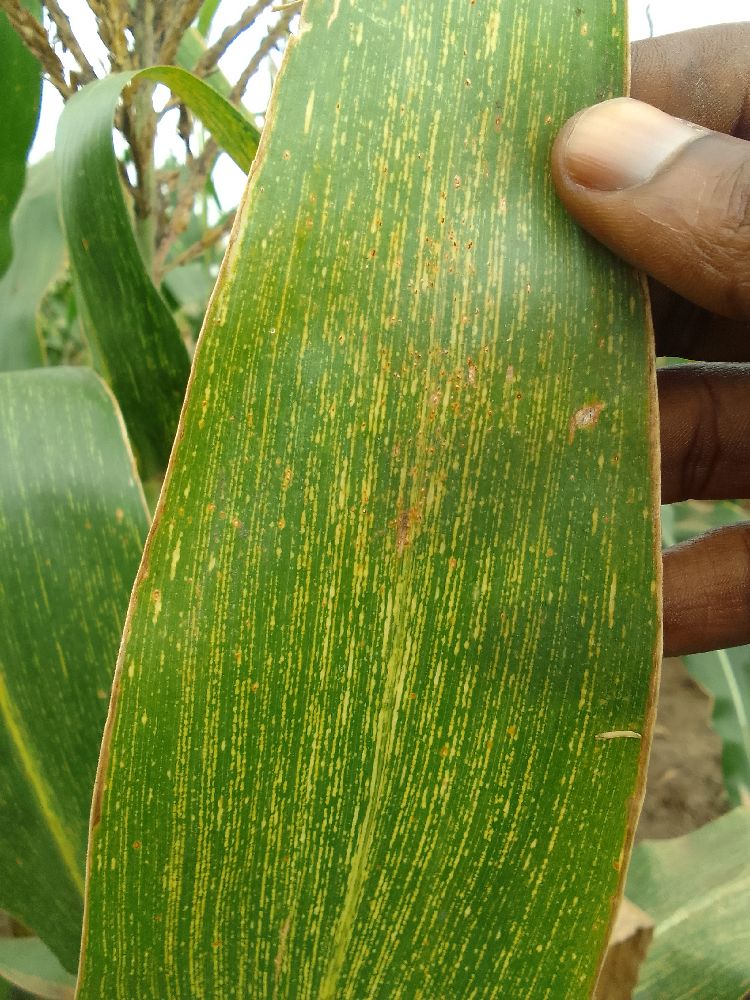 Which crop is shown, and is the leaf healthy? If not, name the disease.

maize, maize streak virus
